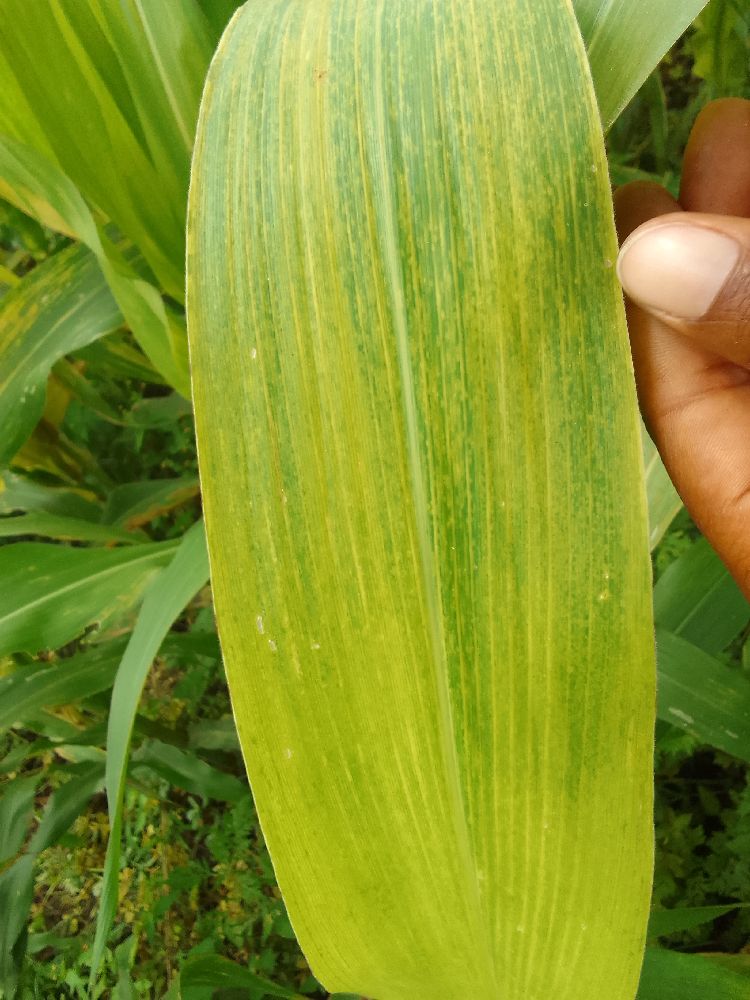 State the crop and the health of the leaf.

maize, maize lethal necrosis
